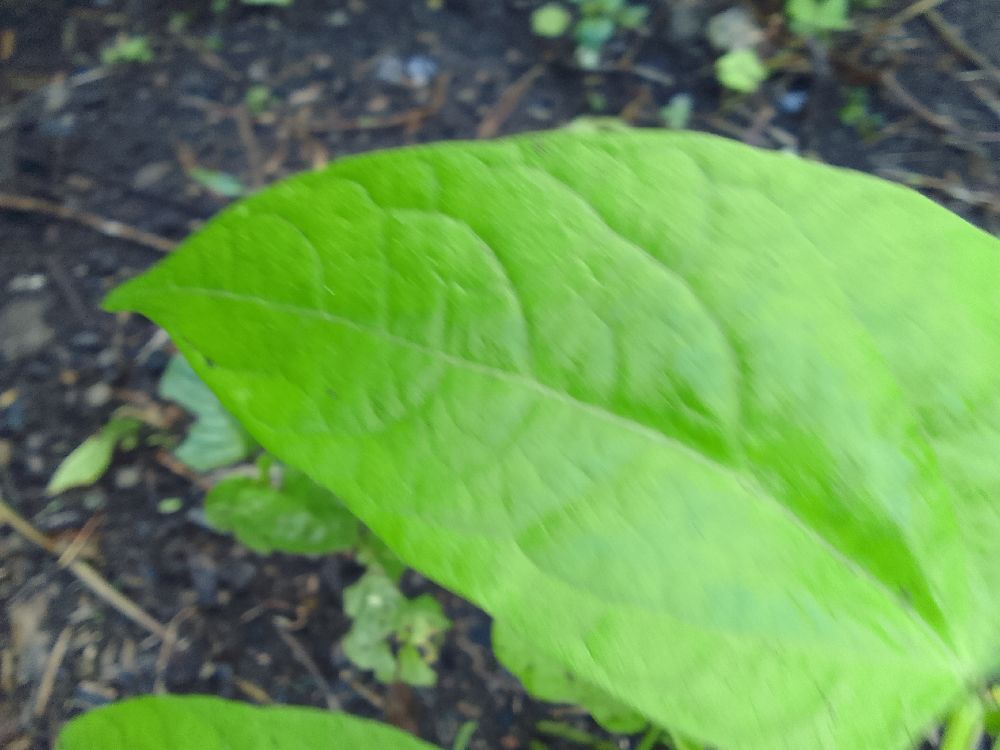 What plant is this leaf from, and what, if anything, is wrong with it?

common bean, healthy
